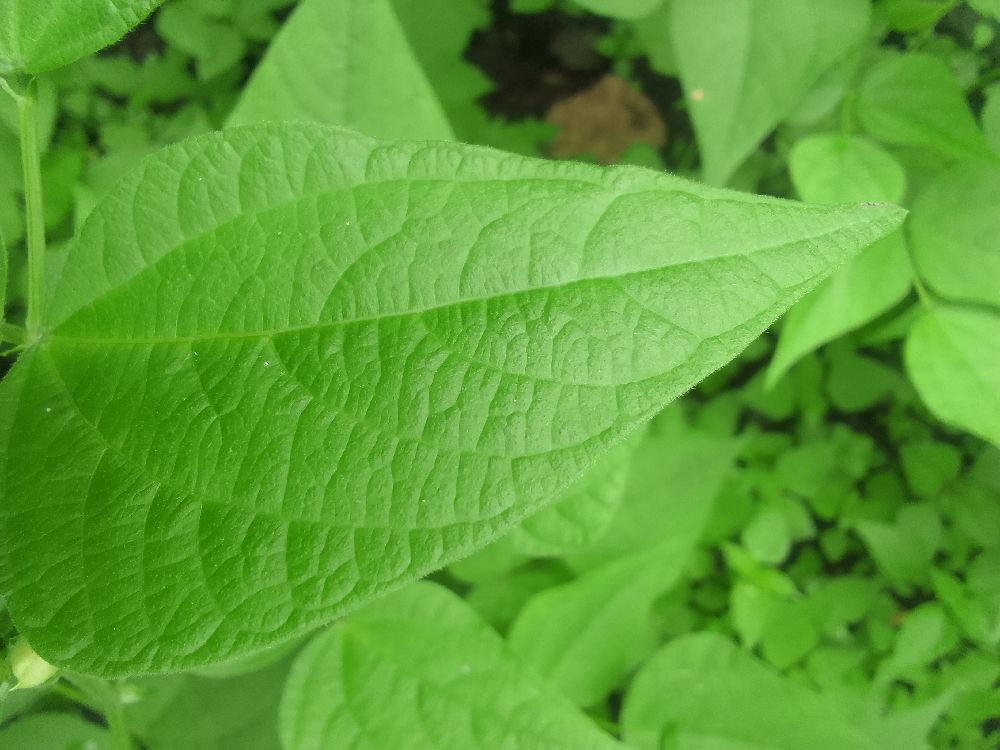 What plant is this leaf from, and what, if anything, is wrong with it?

common bean, healthy
